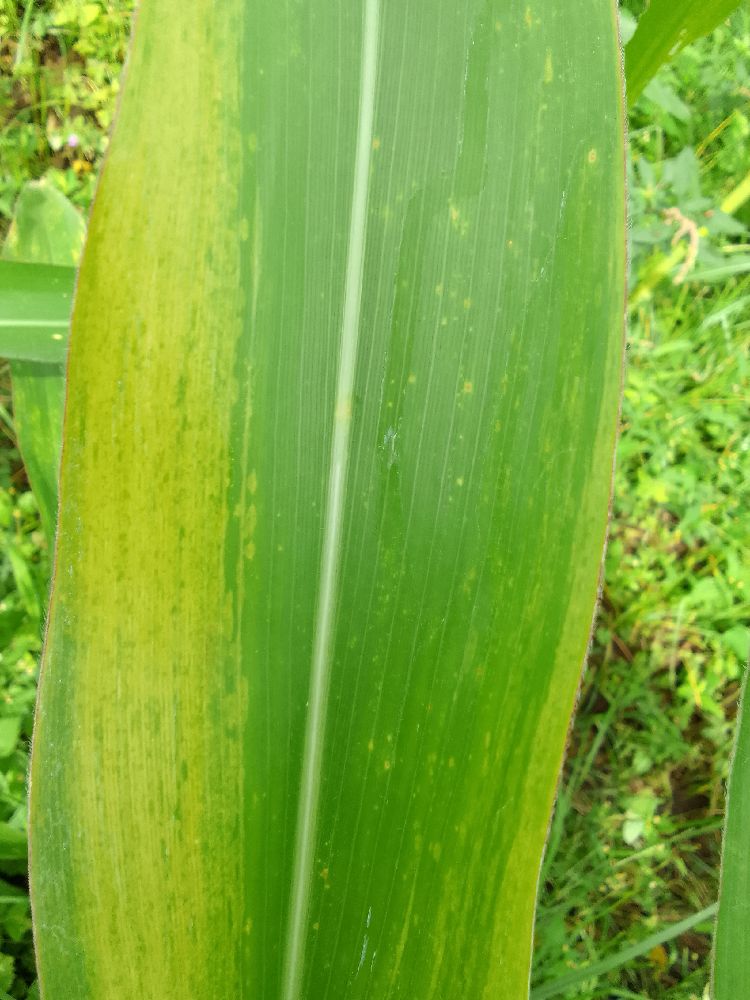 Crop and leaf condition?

maize, maize lethal necrosis
